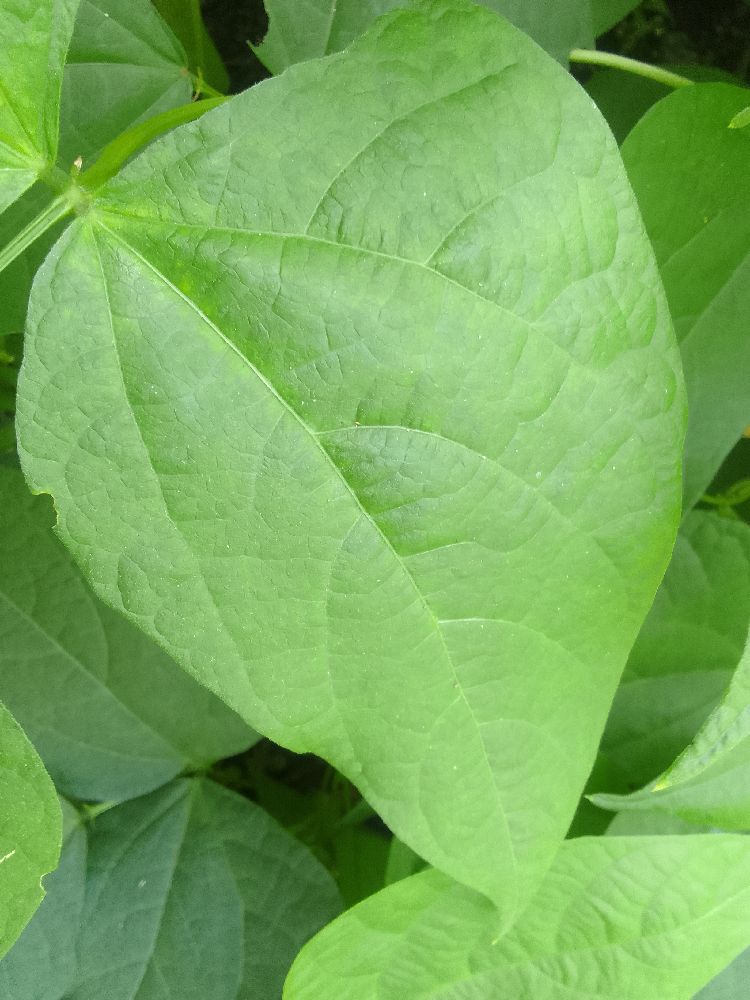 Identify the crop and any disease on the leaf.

common bean, healthy
